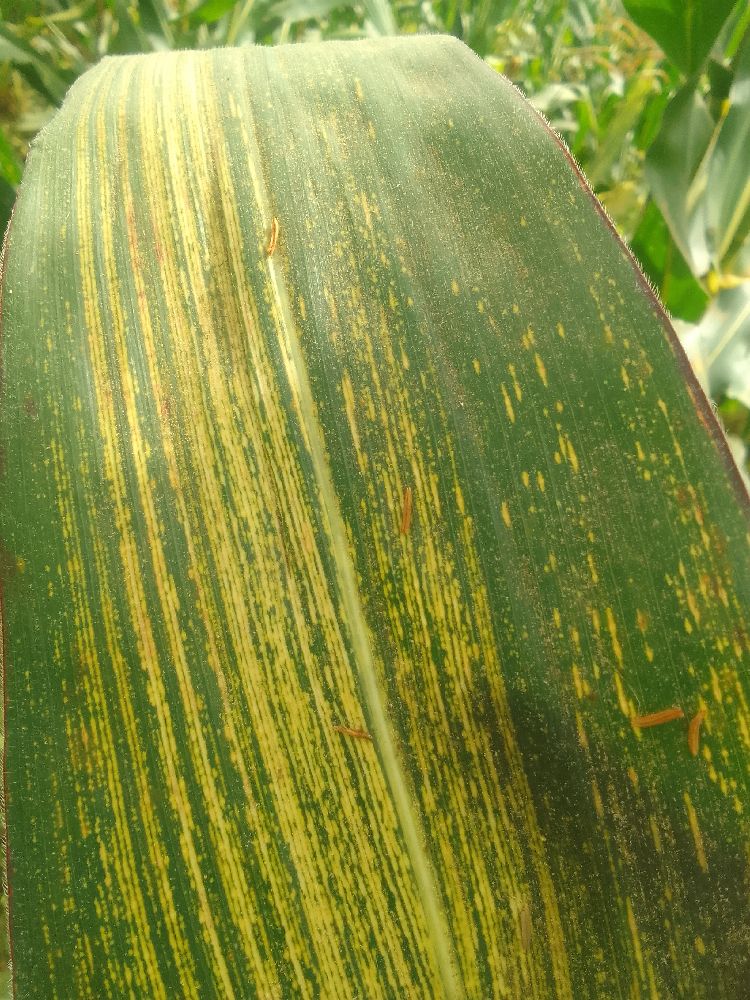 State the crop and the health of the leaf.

maize, maize streak virus
